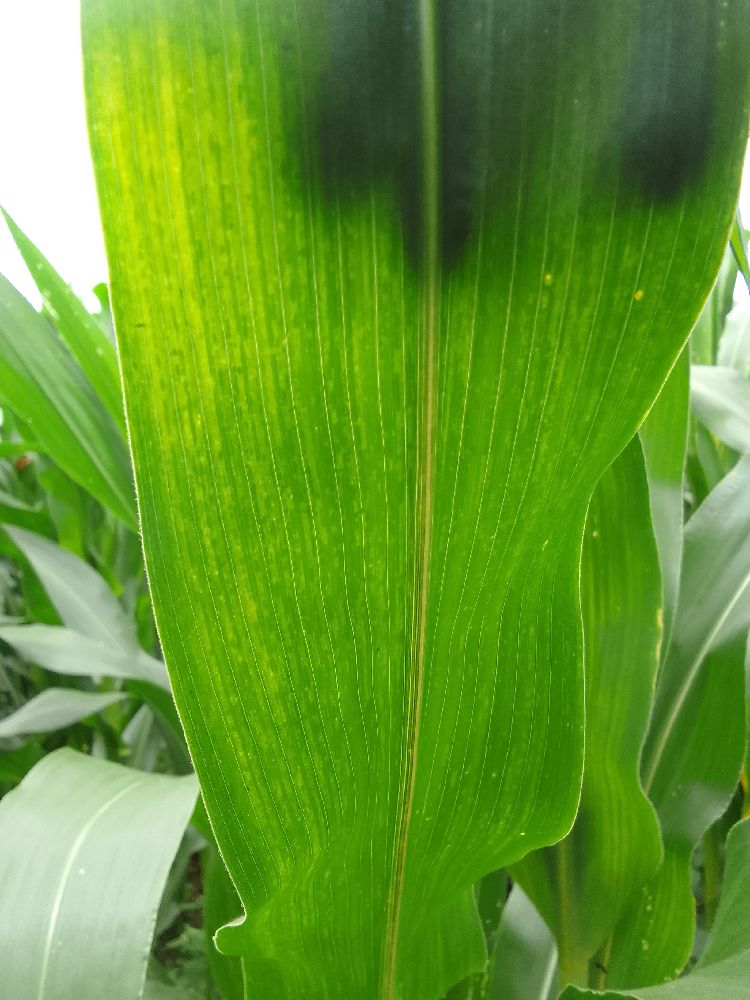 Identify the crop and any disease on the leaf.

maize, healthy
